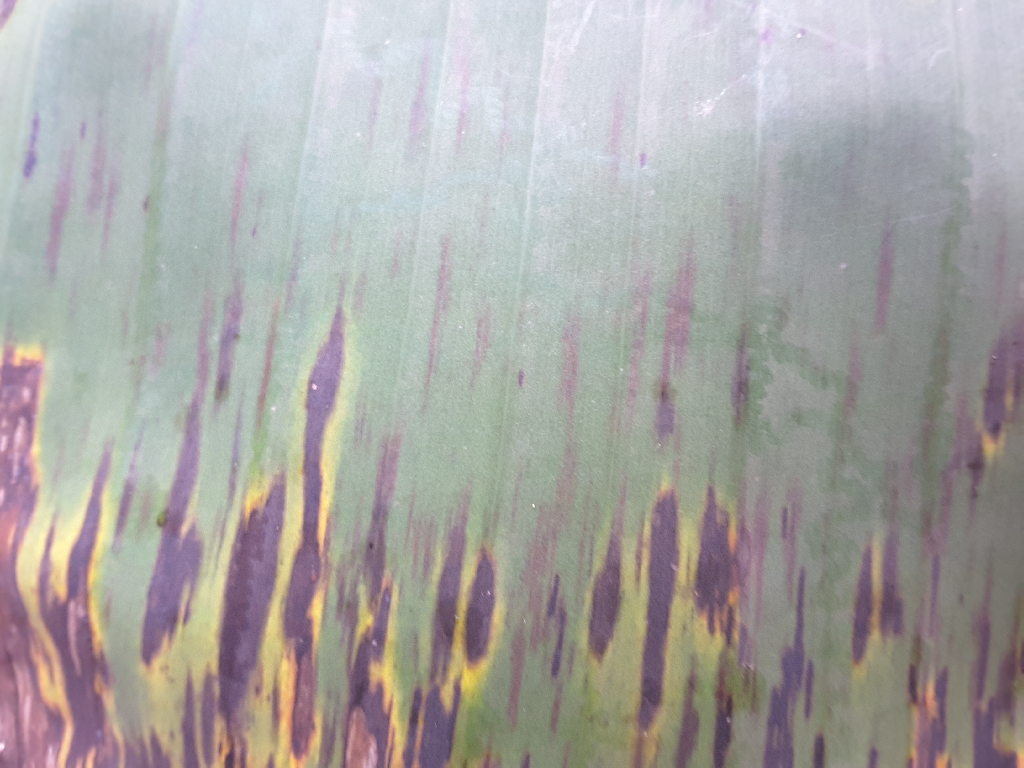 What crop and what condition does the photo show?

banana, black sigatoka
